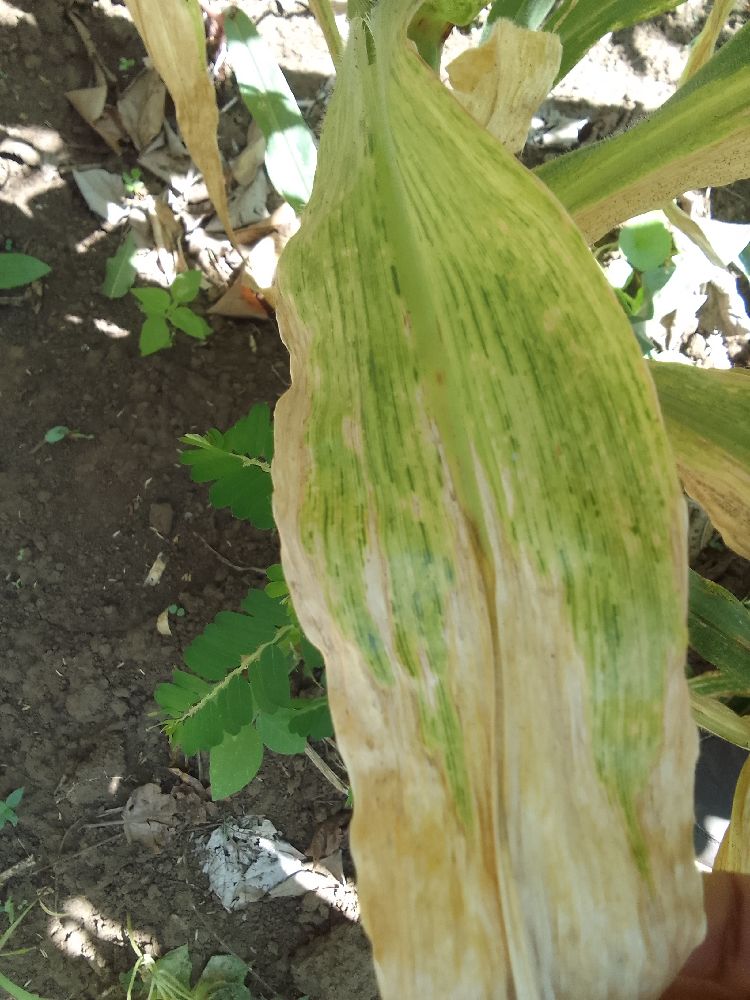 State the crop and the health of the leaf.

maize, maize lethal necrosis
